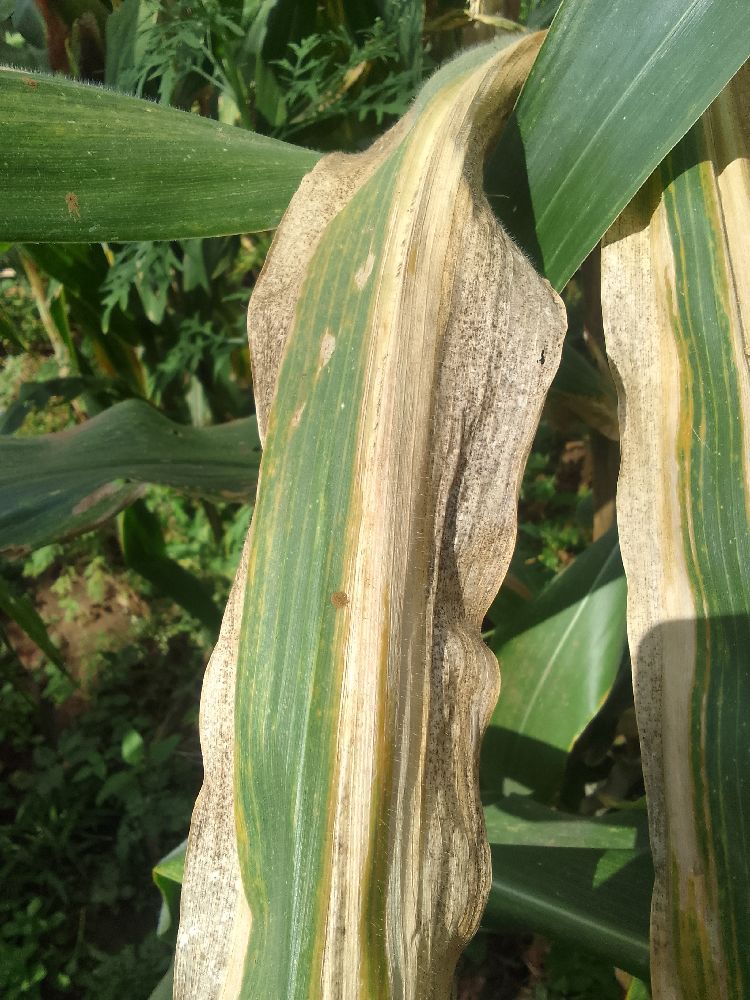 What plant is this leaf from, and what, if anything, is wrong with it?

maize, maize lethal necrosis
